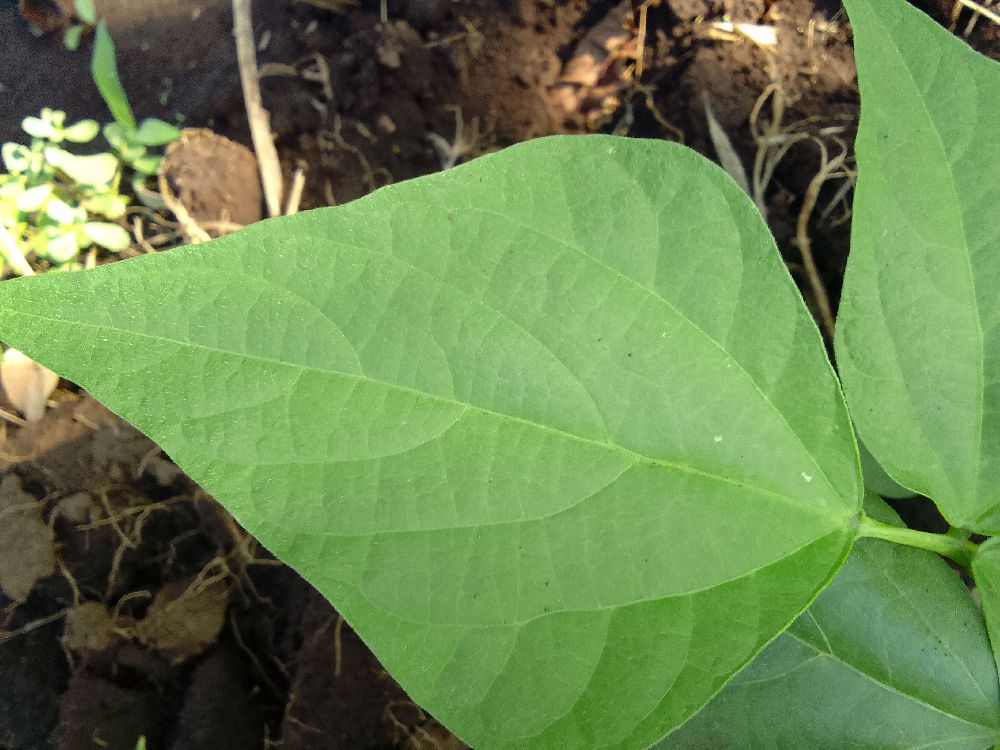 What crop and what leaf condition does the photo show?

common bean, healthy
